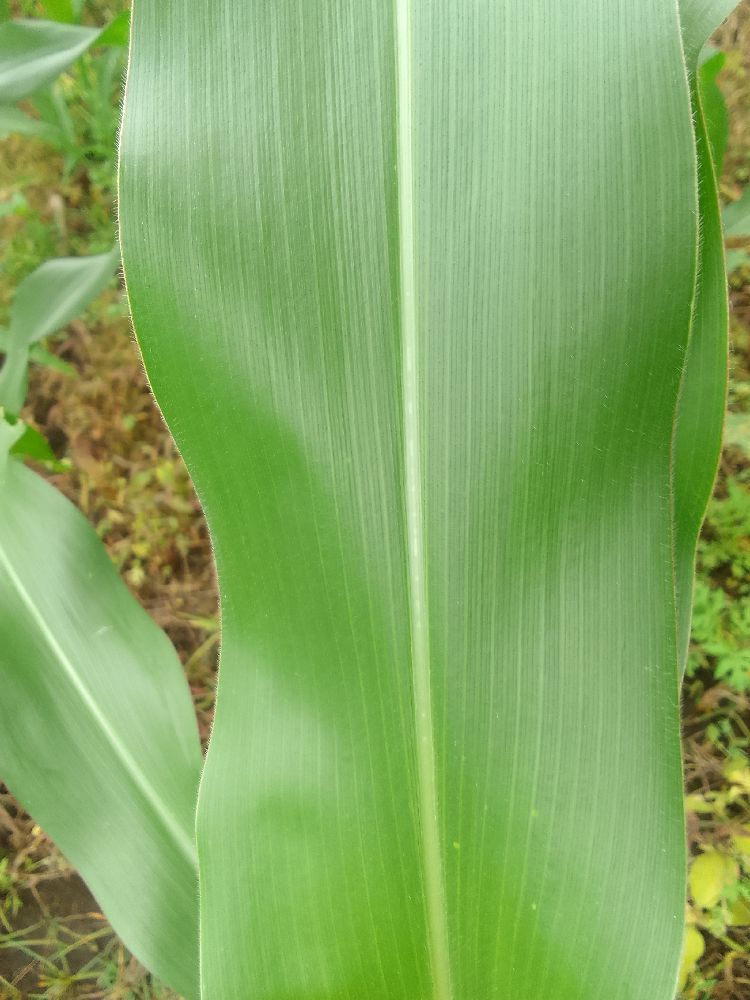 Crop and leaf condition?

maize, healthy
